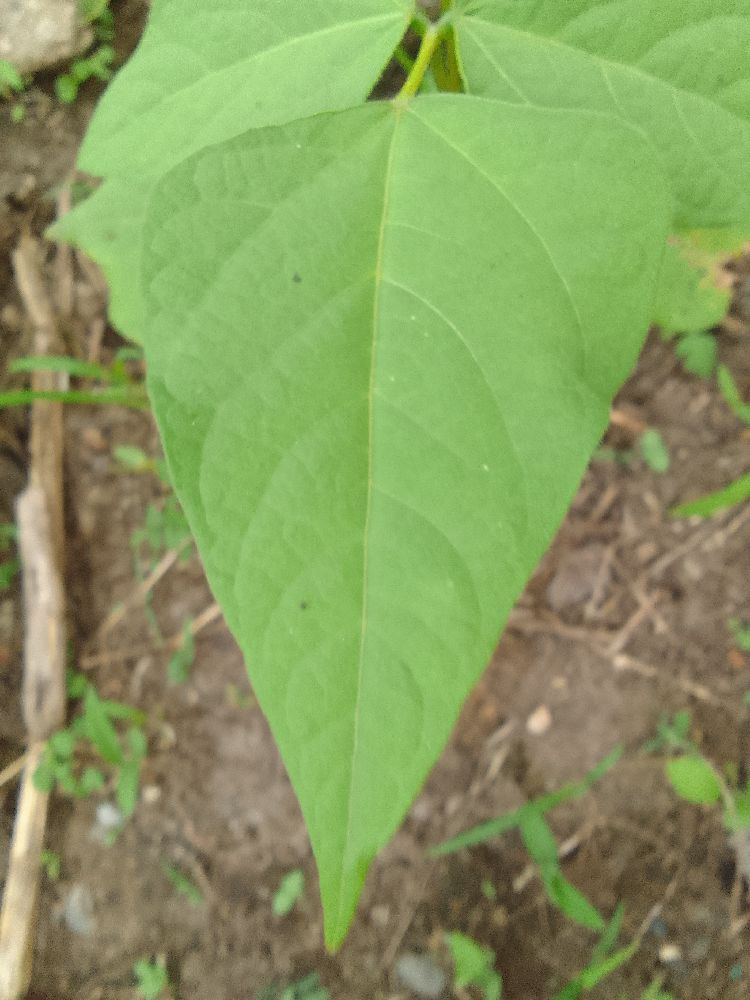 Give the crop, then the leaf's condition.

common bean, healthy
